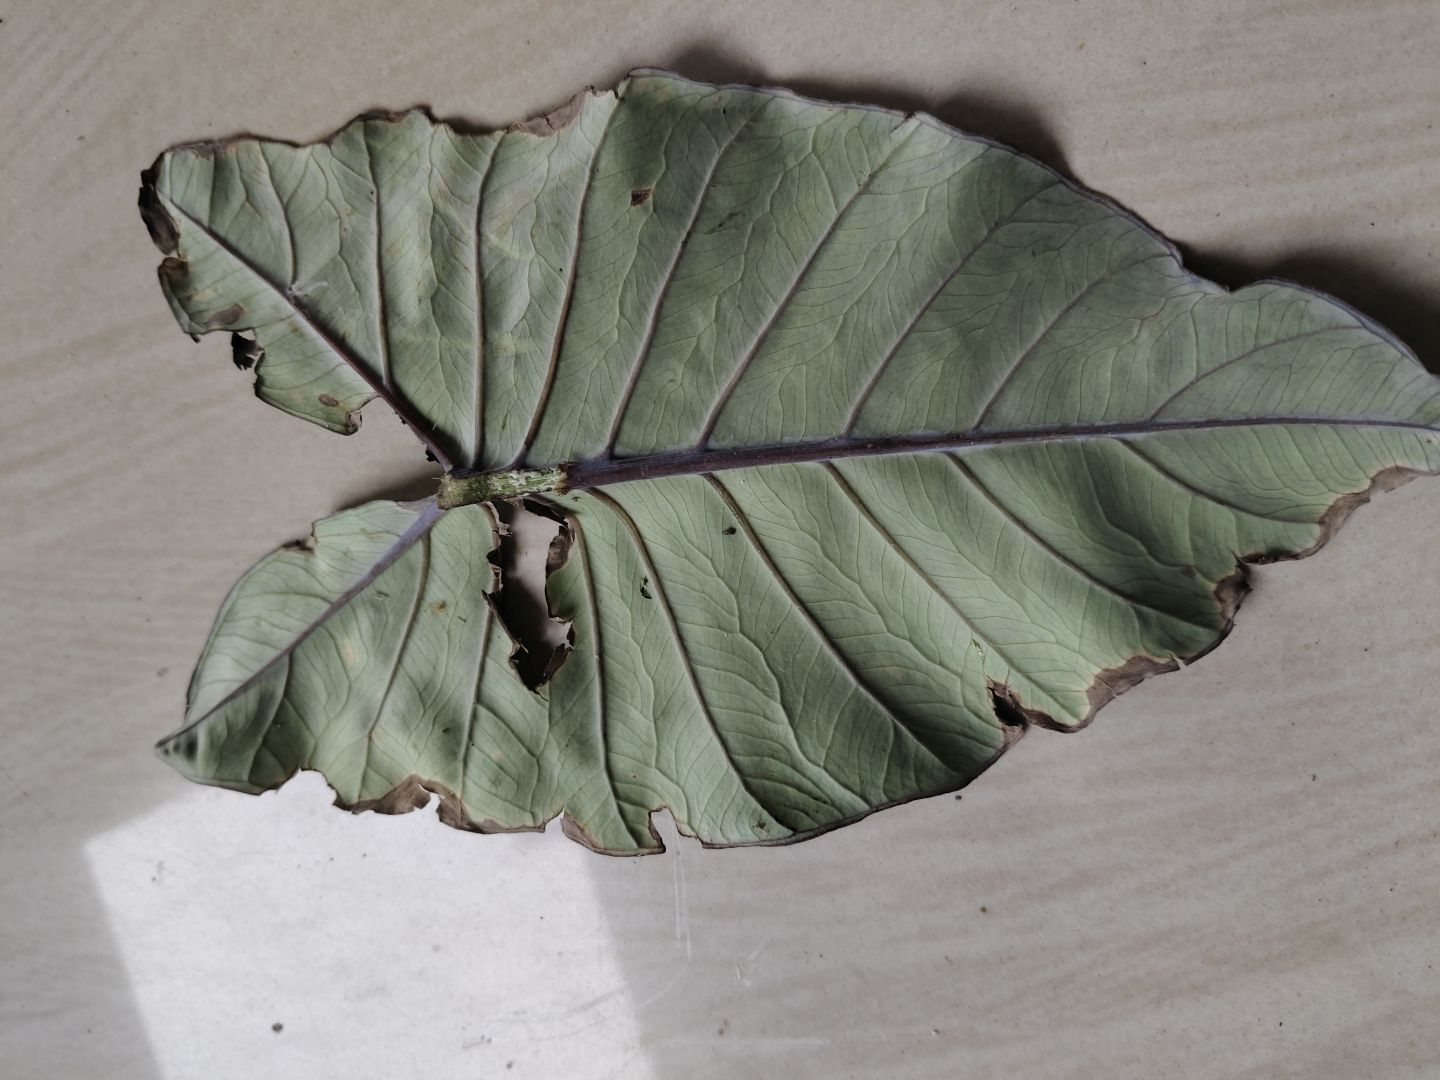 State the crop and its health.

taro, leaf blight
